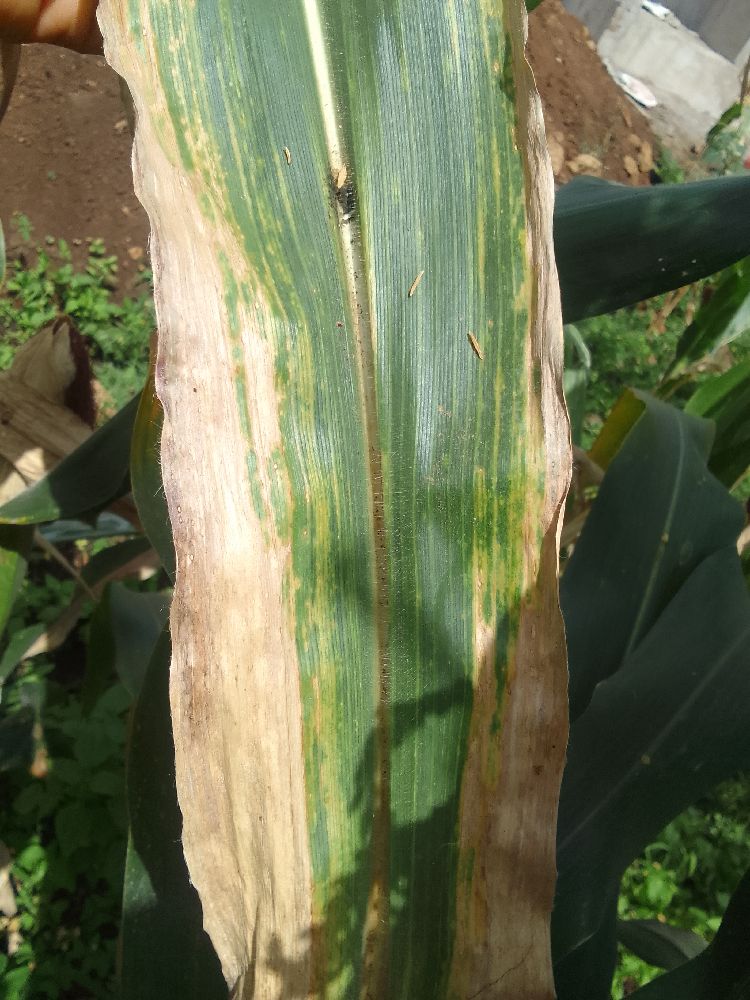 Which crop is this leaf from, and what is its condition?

maize, maize lethal necrosis
